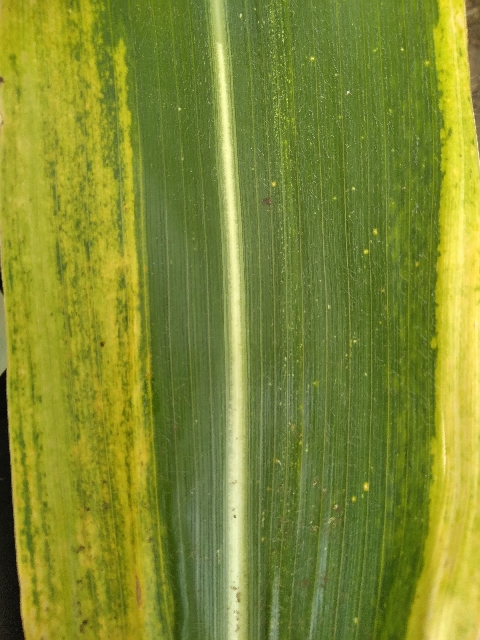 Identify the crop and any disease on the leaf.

maize, maize lethal necrosis
